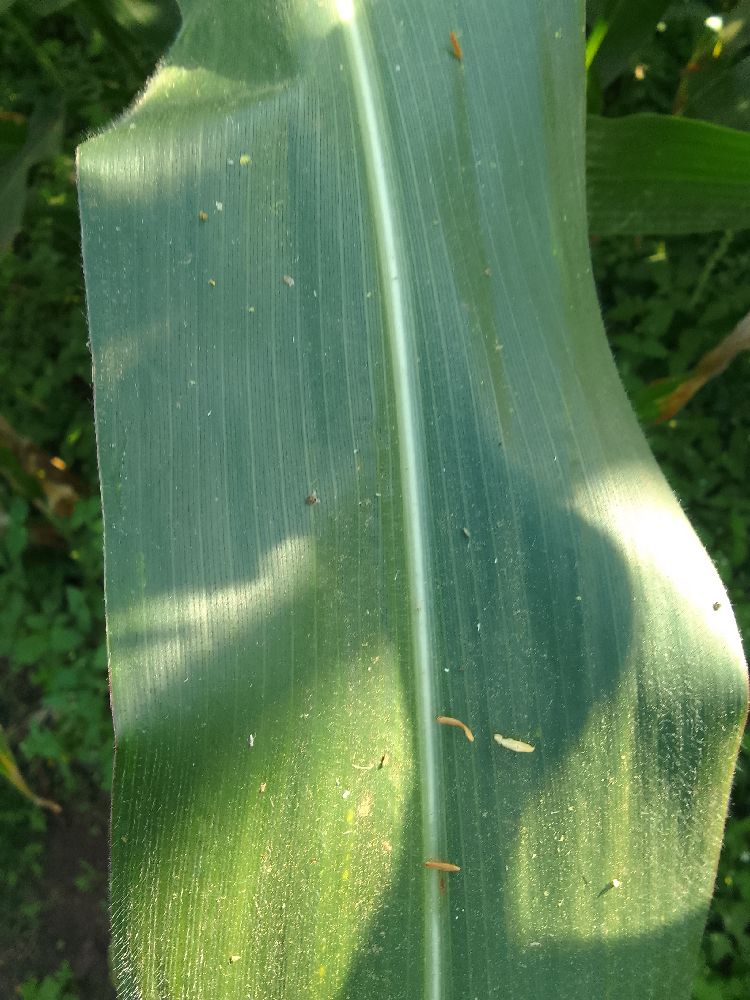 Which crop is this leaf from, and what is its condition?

maize, healthy
